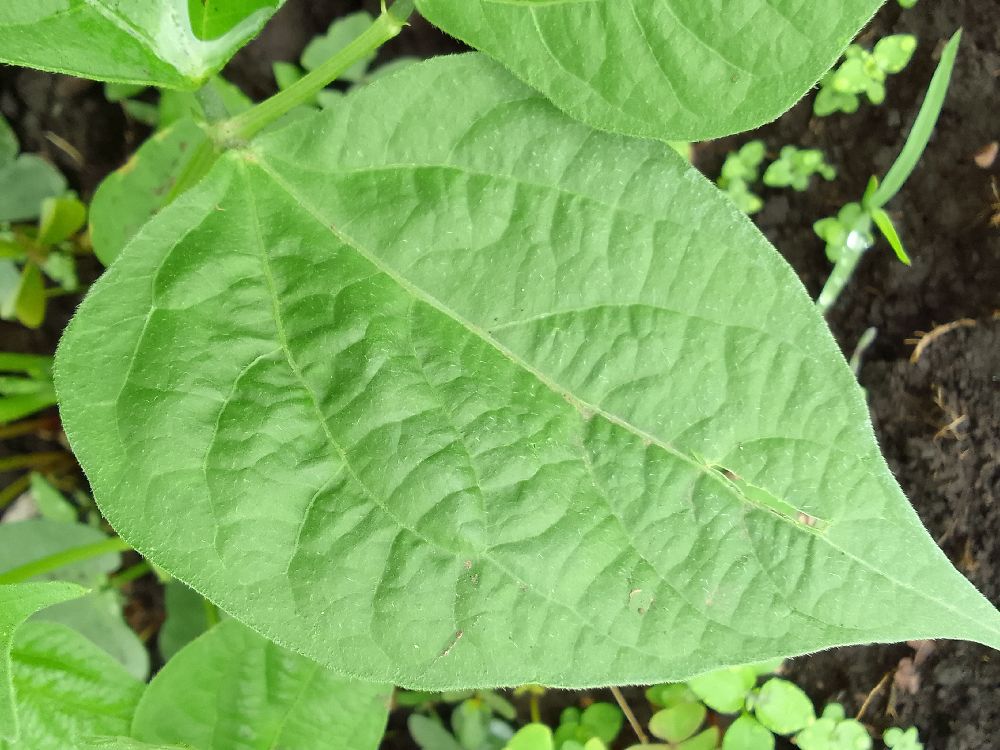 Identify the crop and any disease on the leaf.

common bean, healthy
